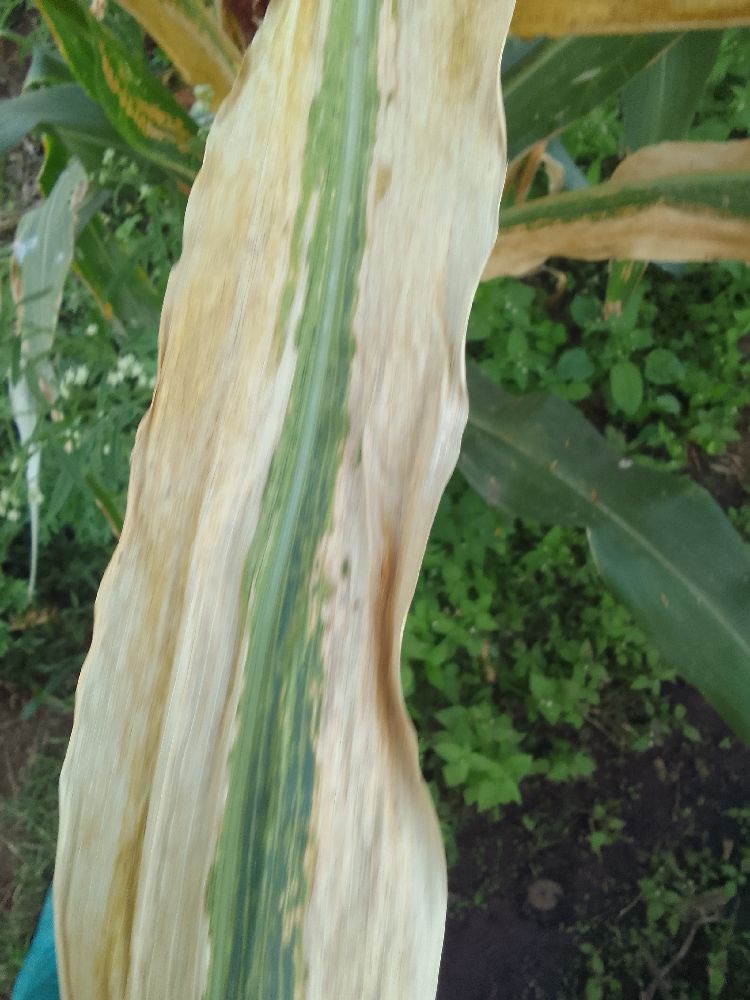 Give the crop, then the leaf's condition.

maize, maize lethal necrosis
